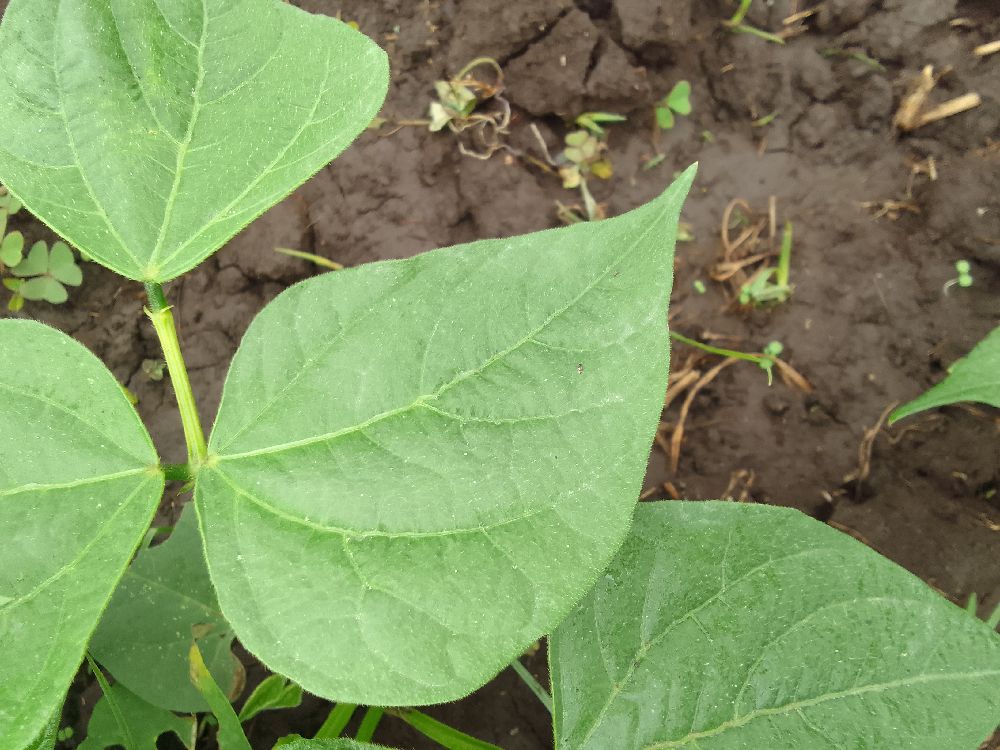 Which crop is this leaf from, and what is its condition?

common bean, healthy
